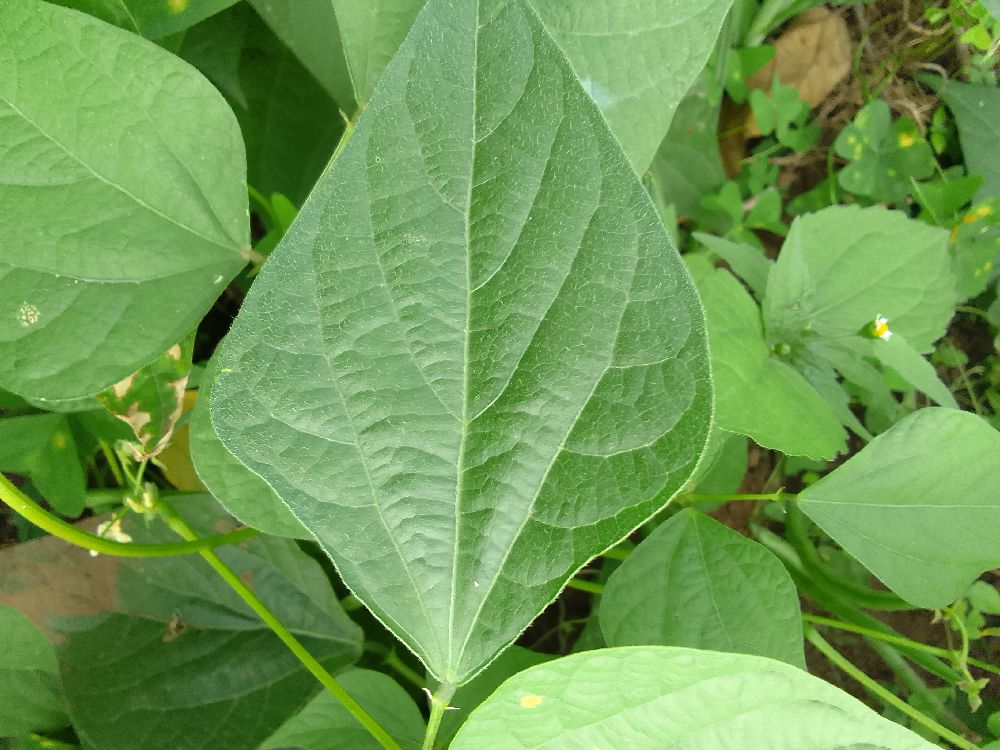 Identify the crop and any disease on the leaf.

common bean, healthy
